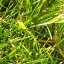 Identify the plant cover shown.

grass
